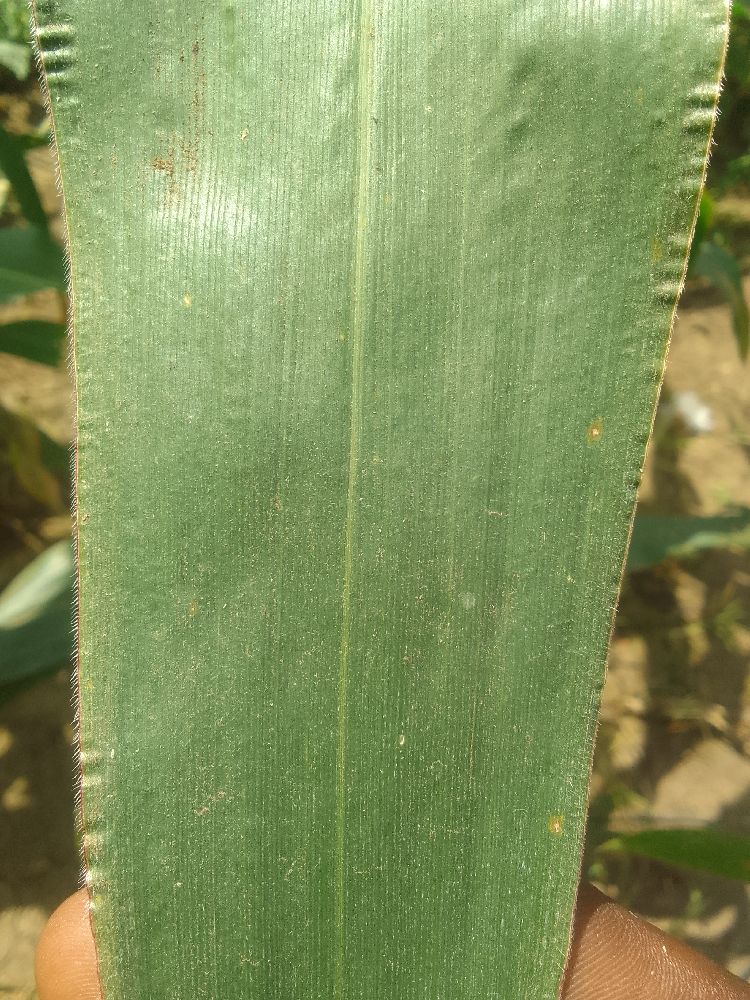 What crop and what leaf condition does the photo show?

maize, healthy
